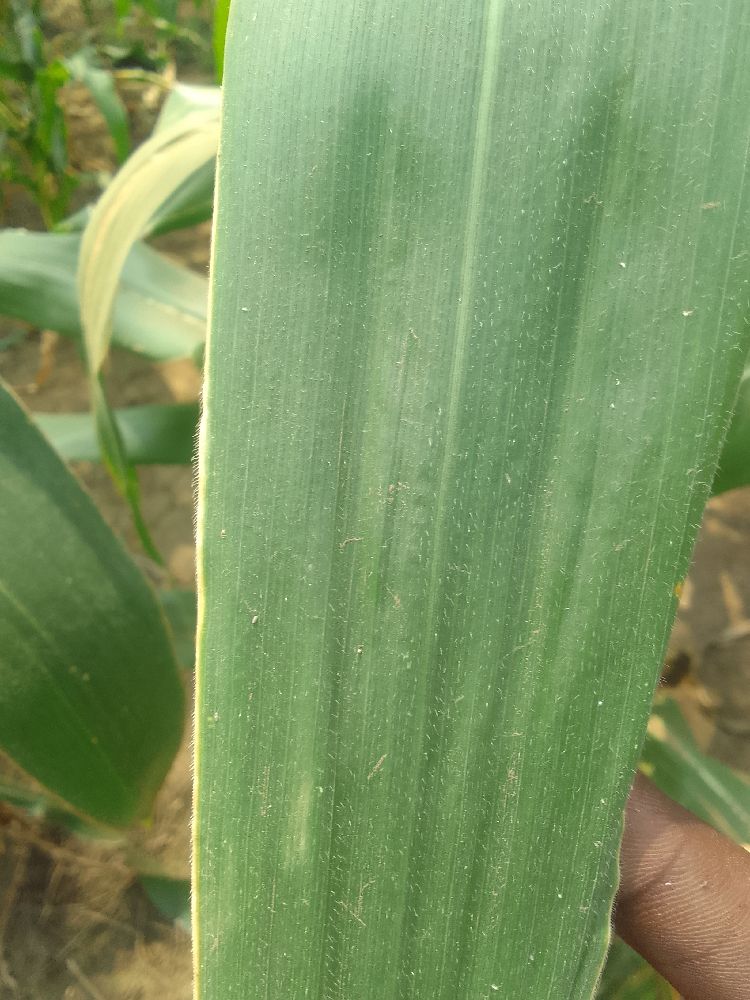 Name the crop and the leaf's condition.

maize, healthy
